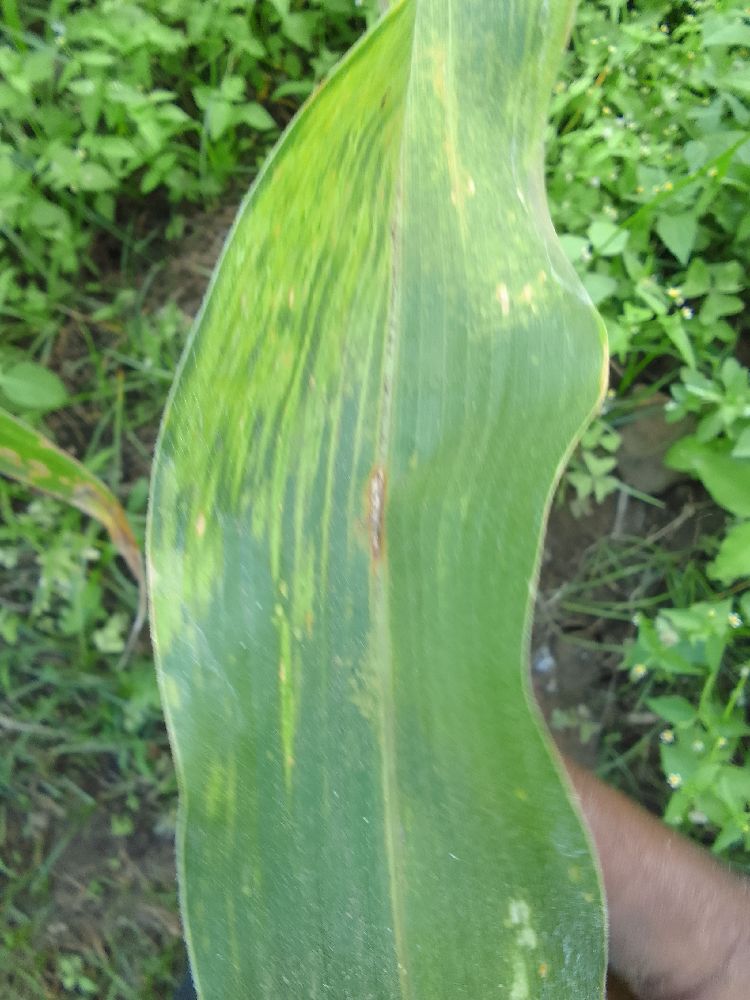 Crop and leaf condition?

maize, maize lethal necrosis
